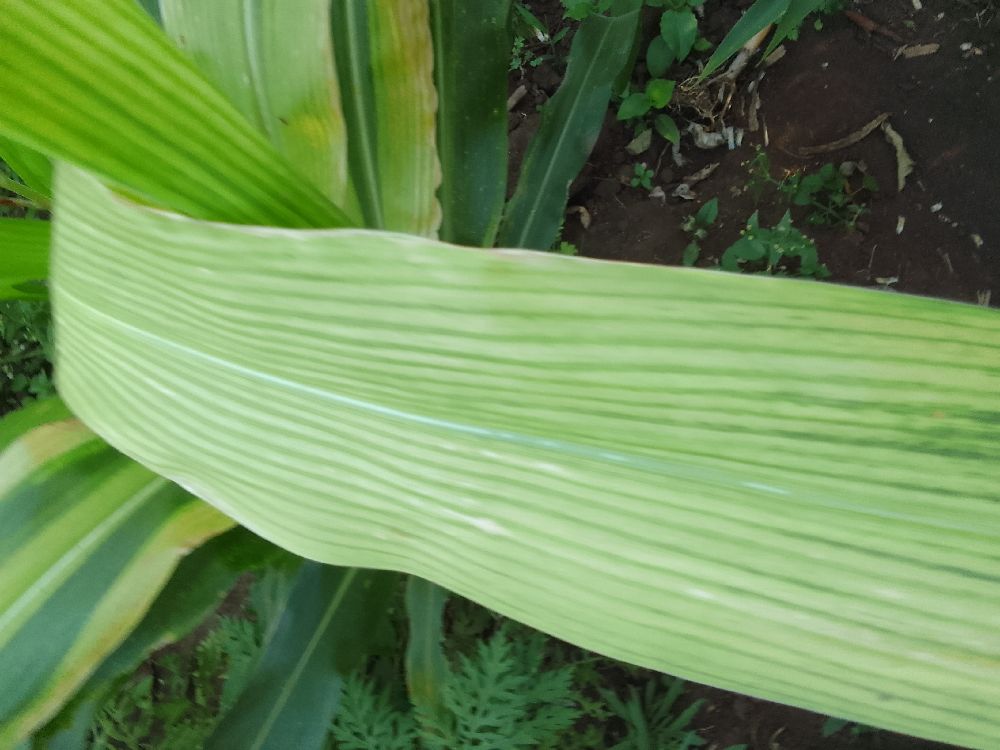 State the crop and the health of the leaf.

maize, maize lethal necrosis
